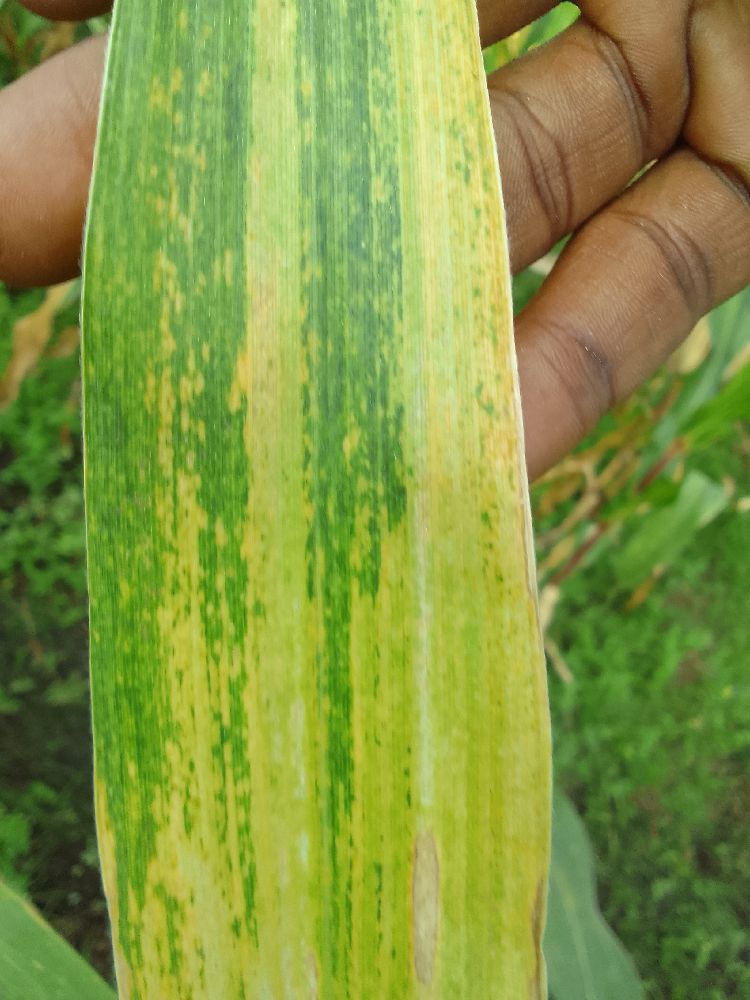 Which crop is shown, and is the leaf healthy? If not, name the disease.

maize, maize lethal necrosis
